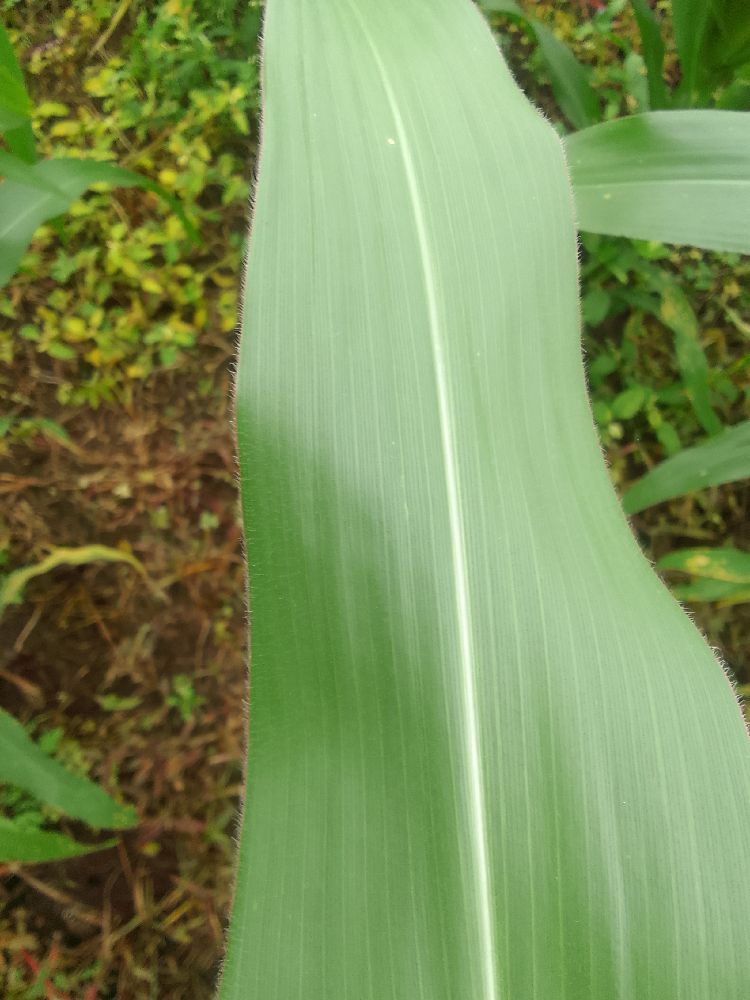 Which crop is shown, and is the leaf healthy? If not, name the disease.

maize, healthy
